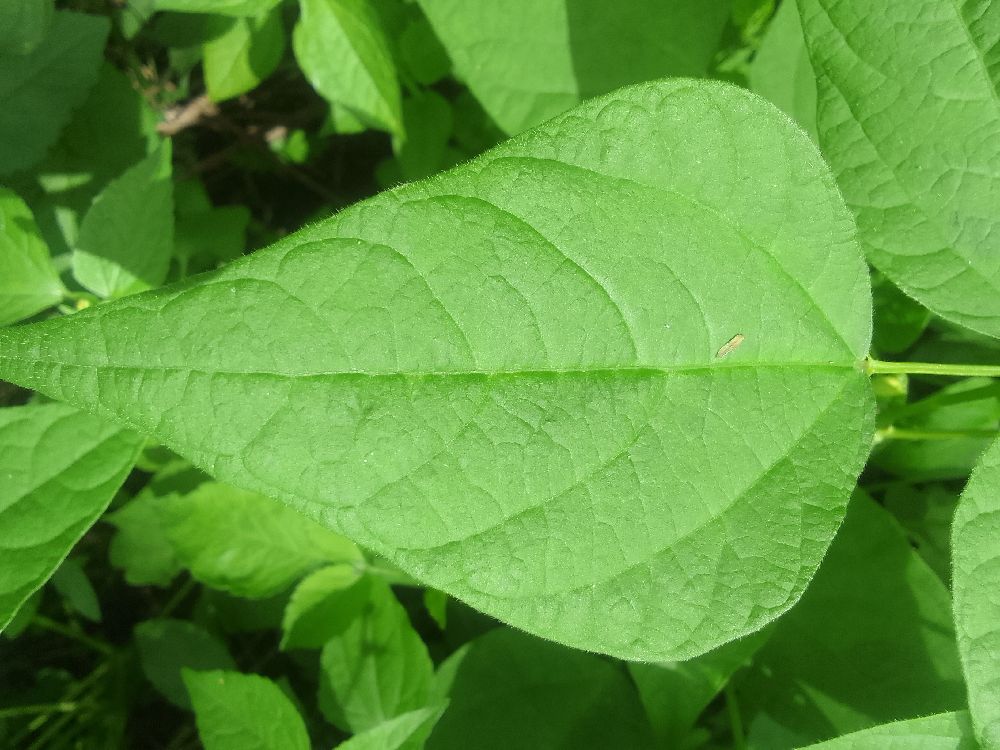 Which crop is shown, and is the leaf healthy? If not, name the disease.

common bean, healthy
